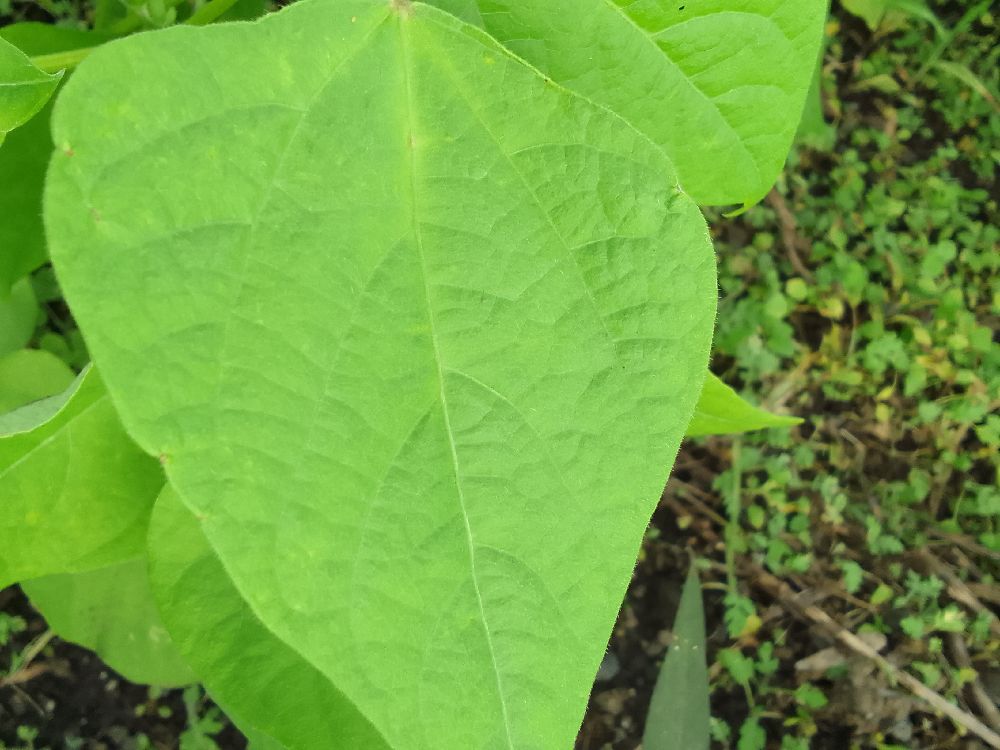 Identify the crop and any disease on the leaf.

common bean, healthy
